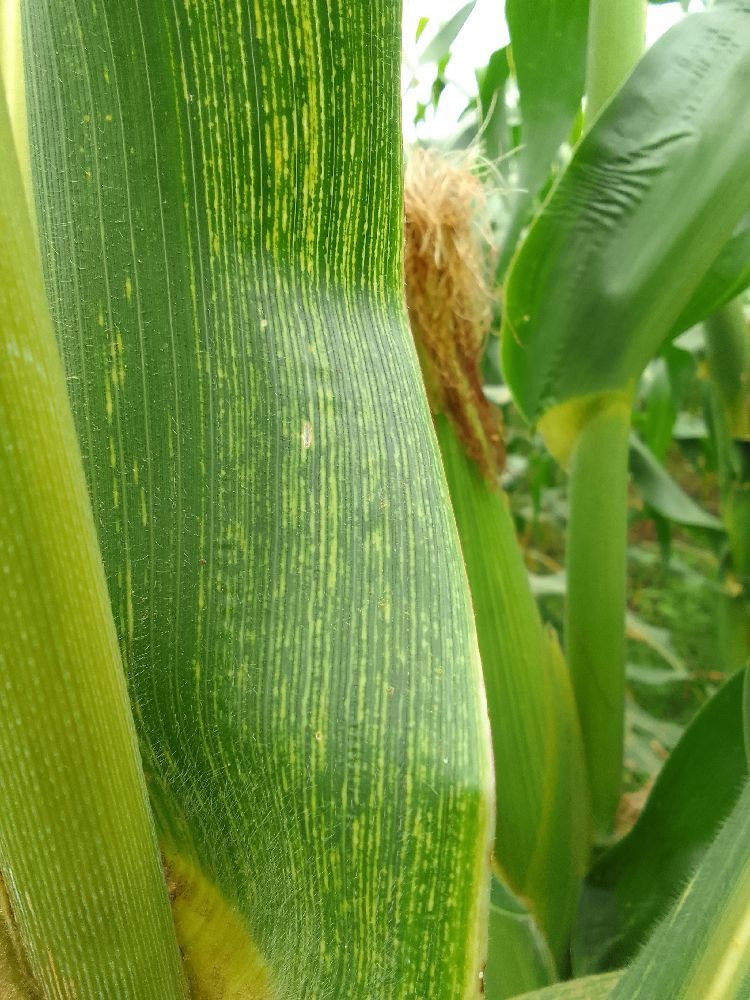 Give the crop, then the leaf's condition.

maize, maize streak virus
